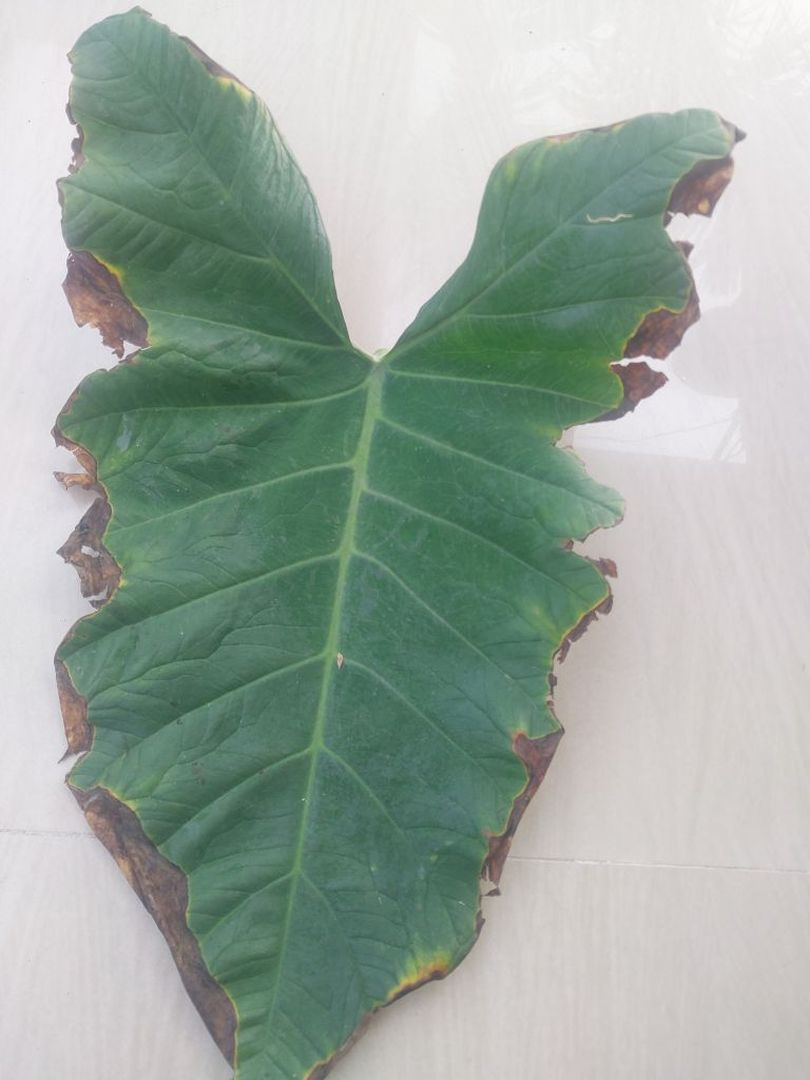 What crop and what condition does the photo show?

taro, leaf blight
